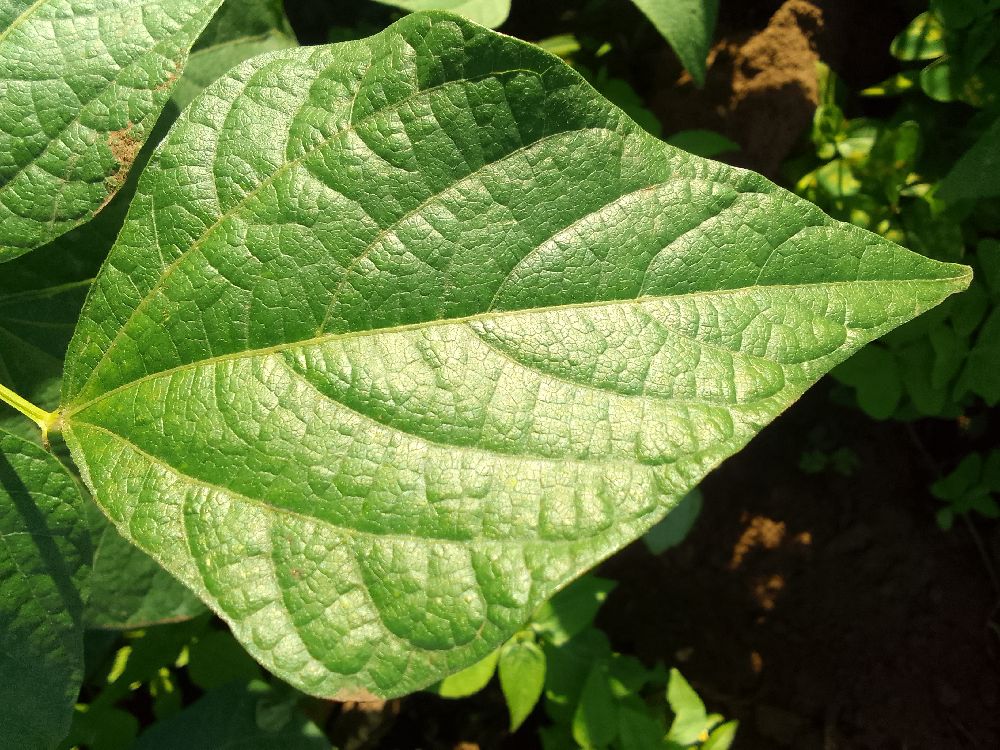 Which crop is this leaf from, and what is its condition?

common bean, healthy
